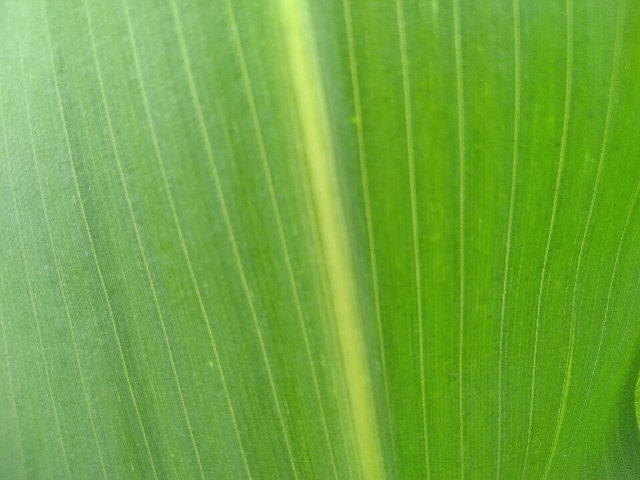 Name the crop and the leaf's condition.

maize, healthy
